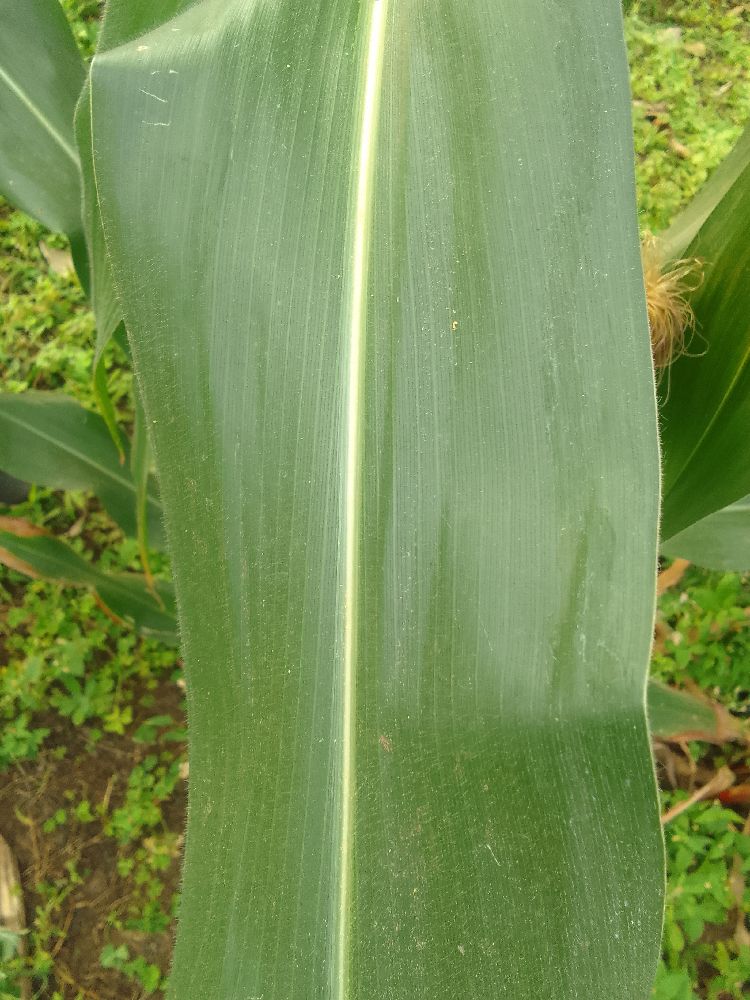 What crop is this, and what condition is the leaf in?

maize, healthy
